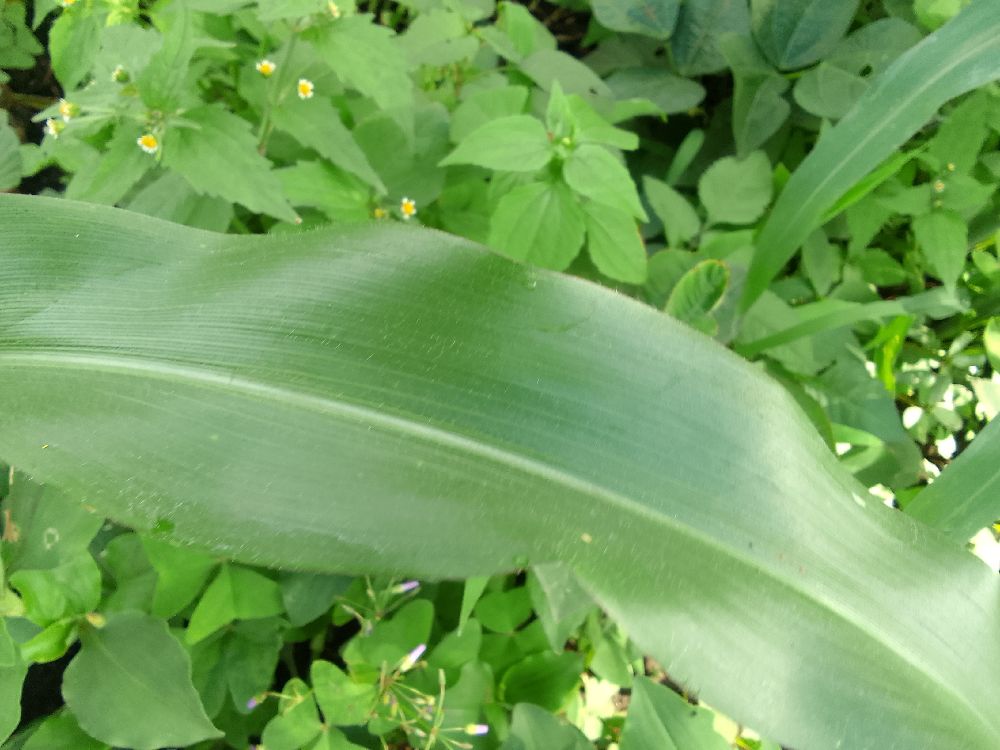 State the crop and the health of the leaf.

maize, healthy
